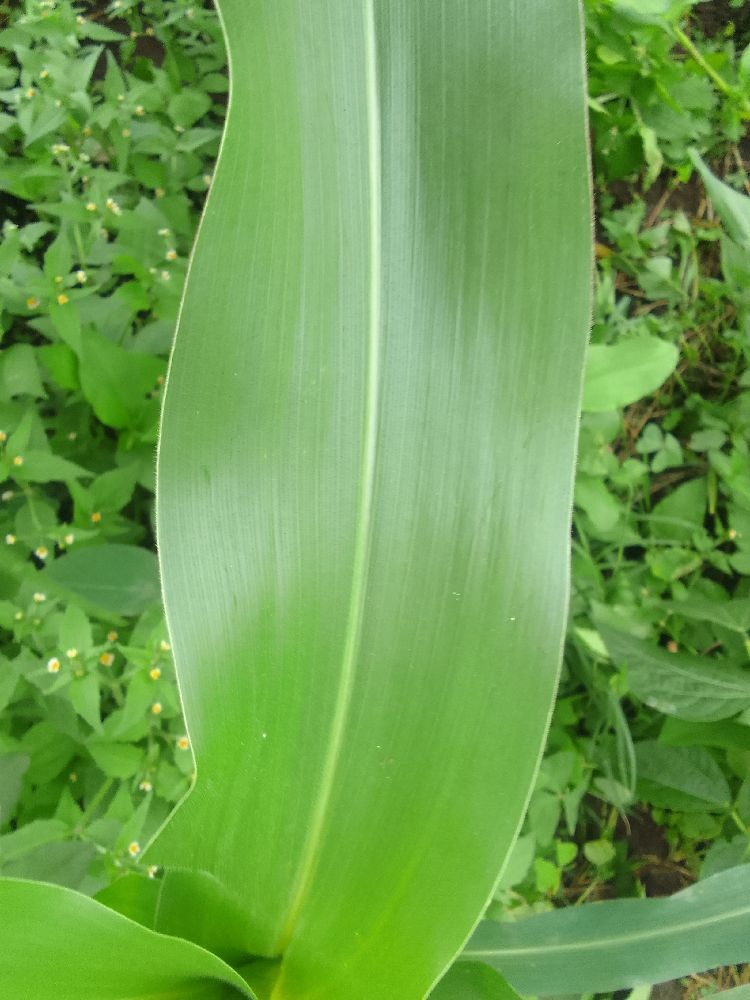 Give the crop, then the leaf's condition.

maize, healthy
